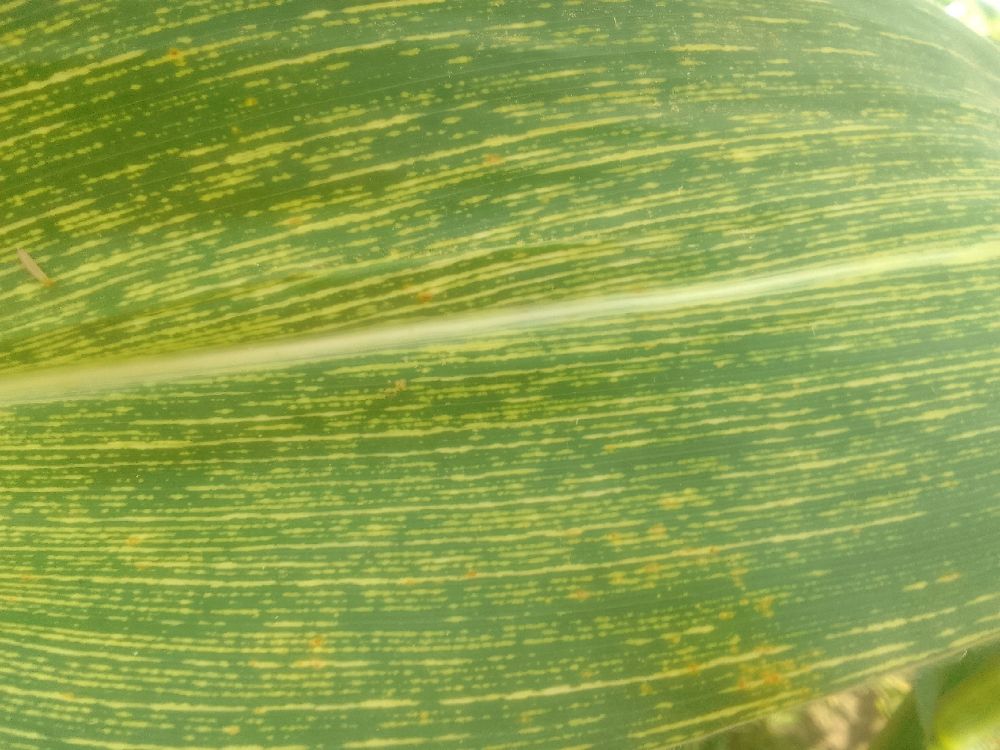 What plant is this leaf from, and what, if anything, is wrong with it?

maize, maize streak virus
